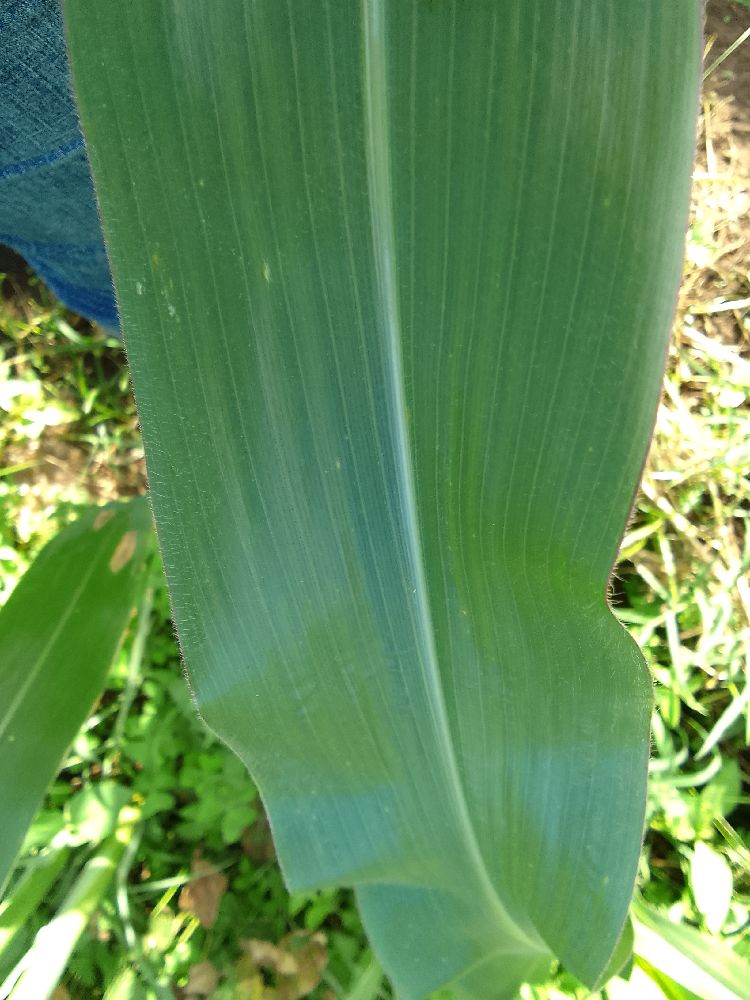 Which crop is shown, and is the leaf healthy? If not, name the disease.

maize, healthy
